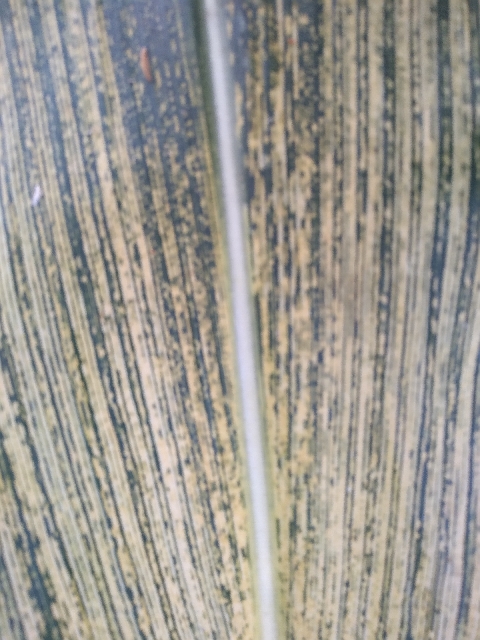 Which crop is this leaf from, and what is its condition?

maize, maize streak virus
